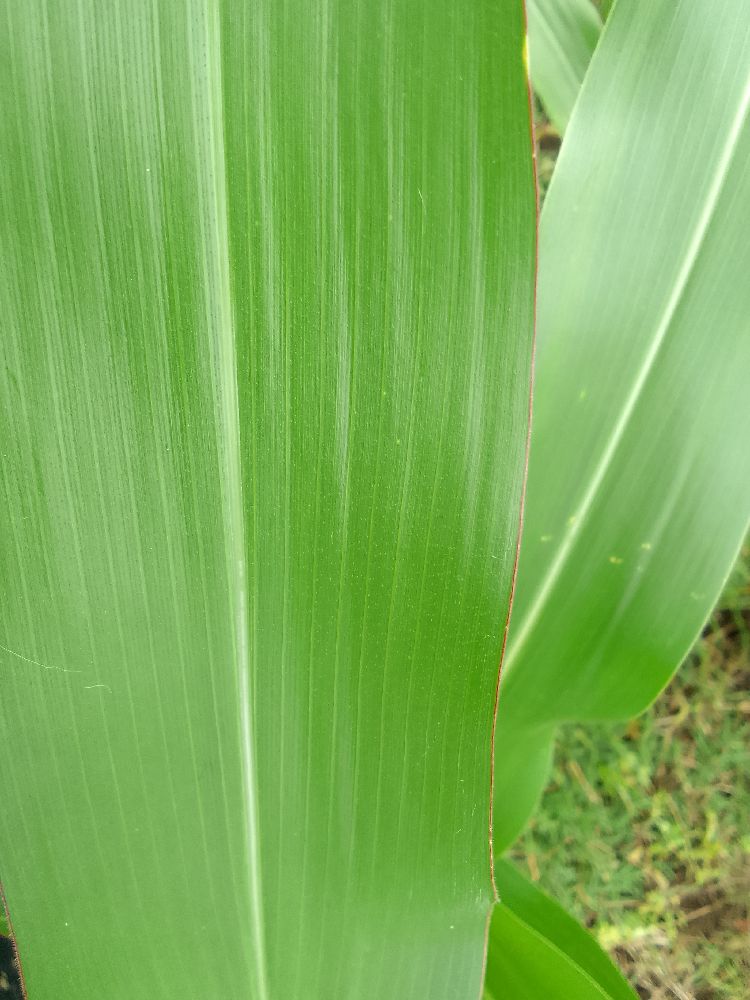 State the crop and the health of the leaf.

maize, healthy
